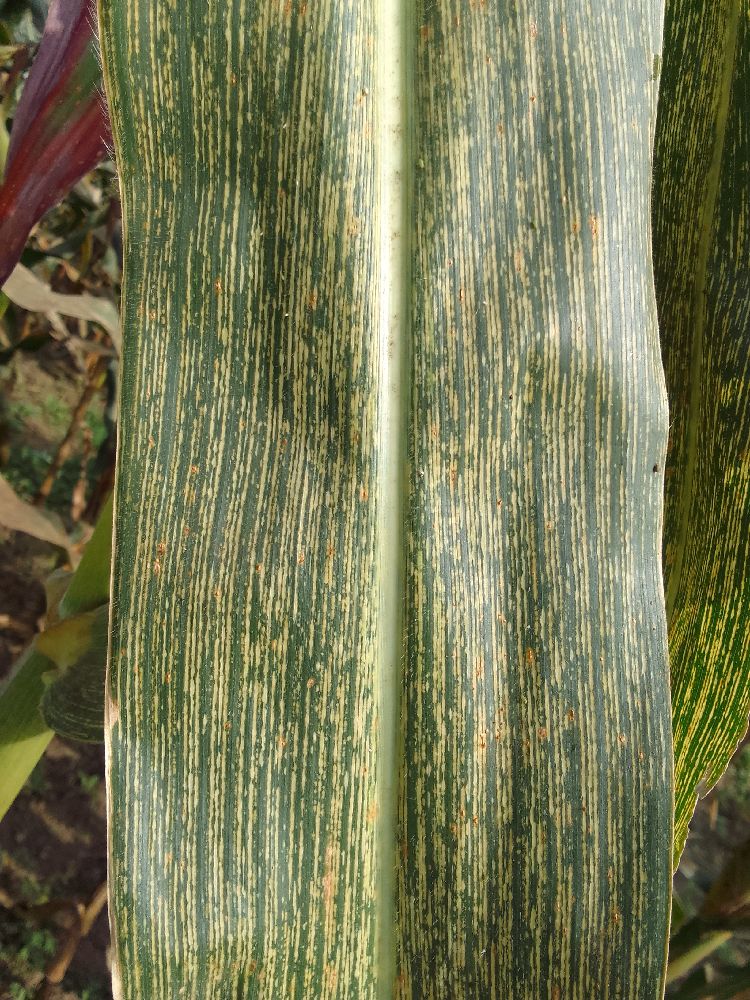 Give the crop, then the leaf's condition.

maize, maize streak virus
